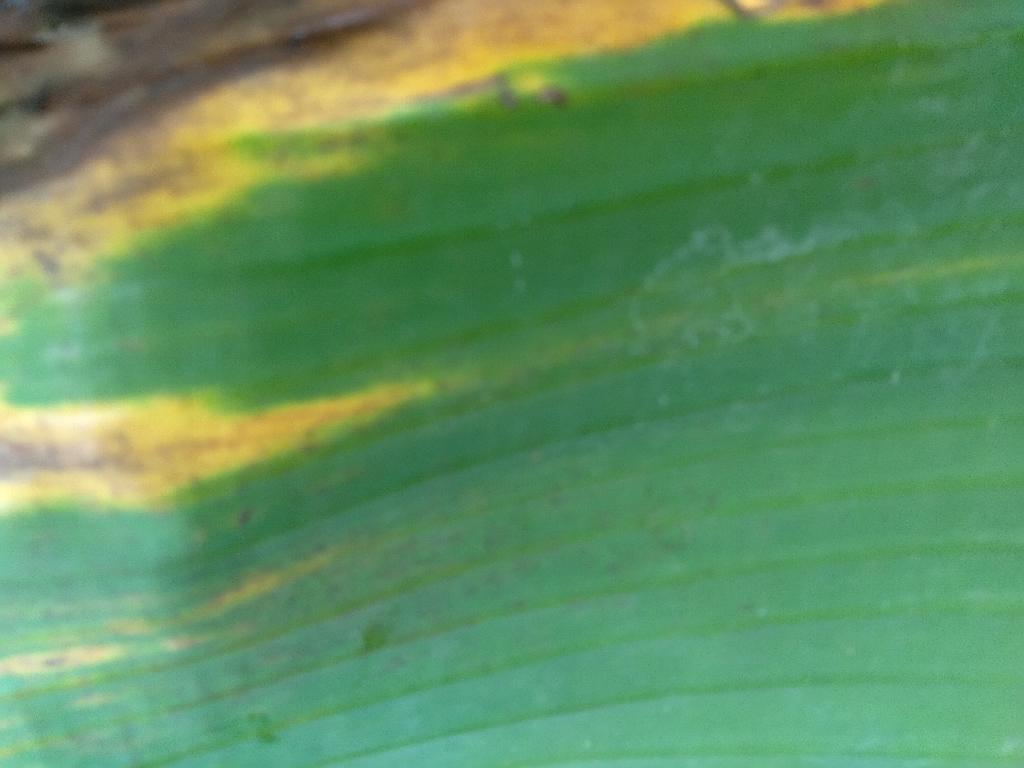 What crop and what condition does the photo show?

banana, fusarium wilt race 1
